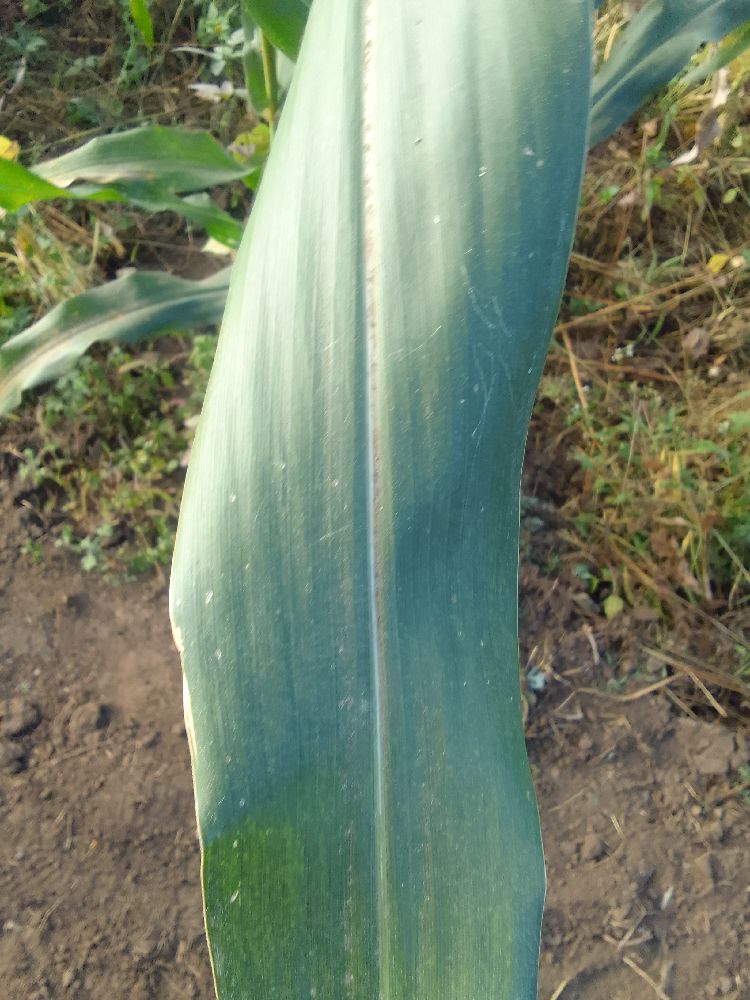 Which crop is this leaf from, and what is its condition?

maize, healthy
